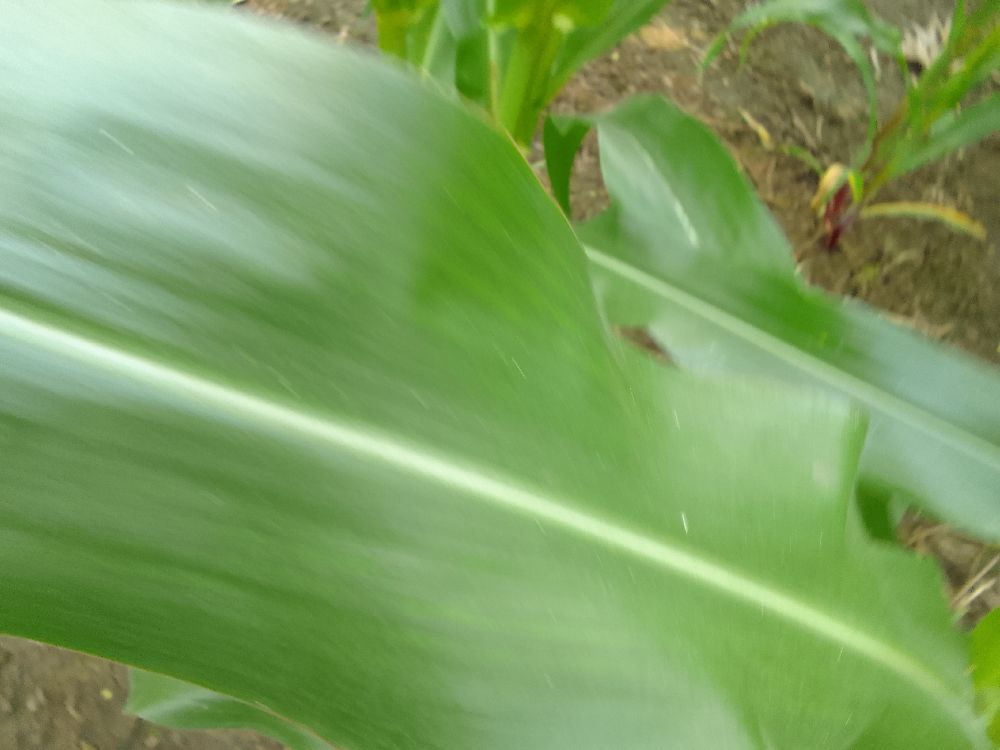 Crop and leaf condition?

maize, healthy
